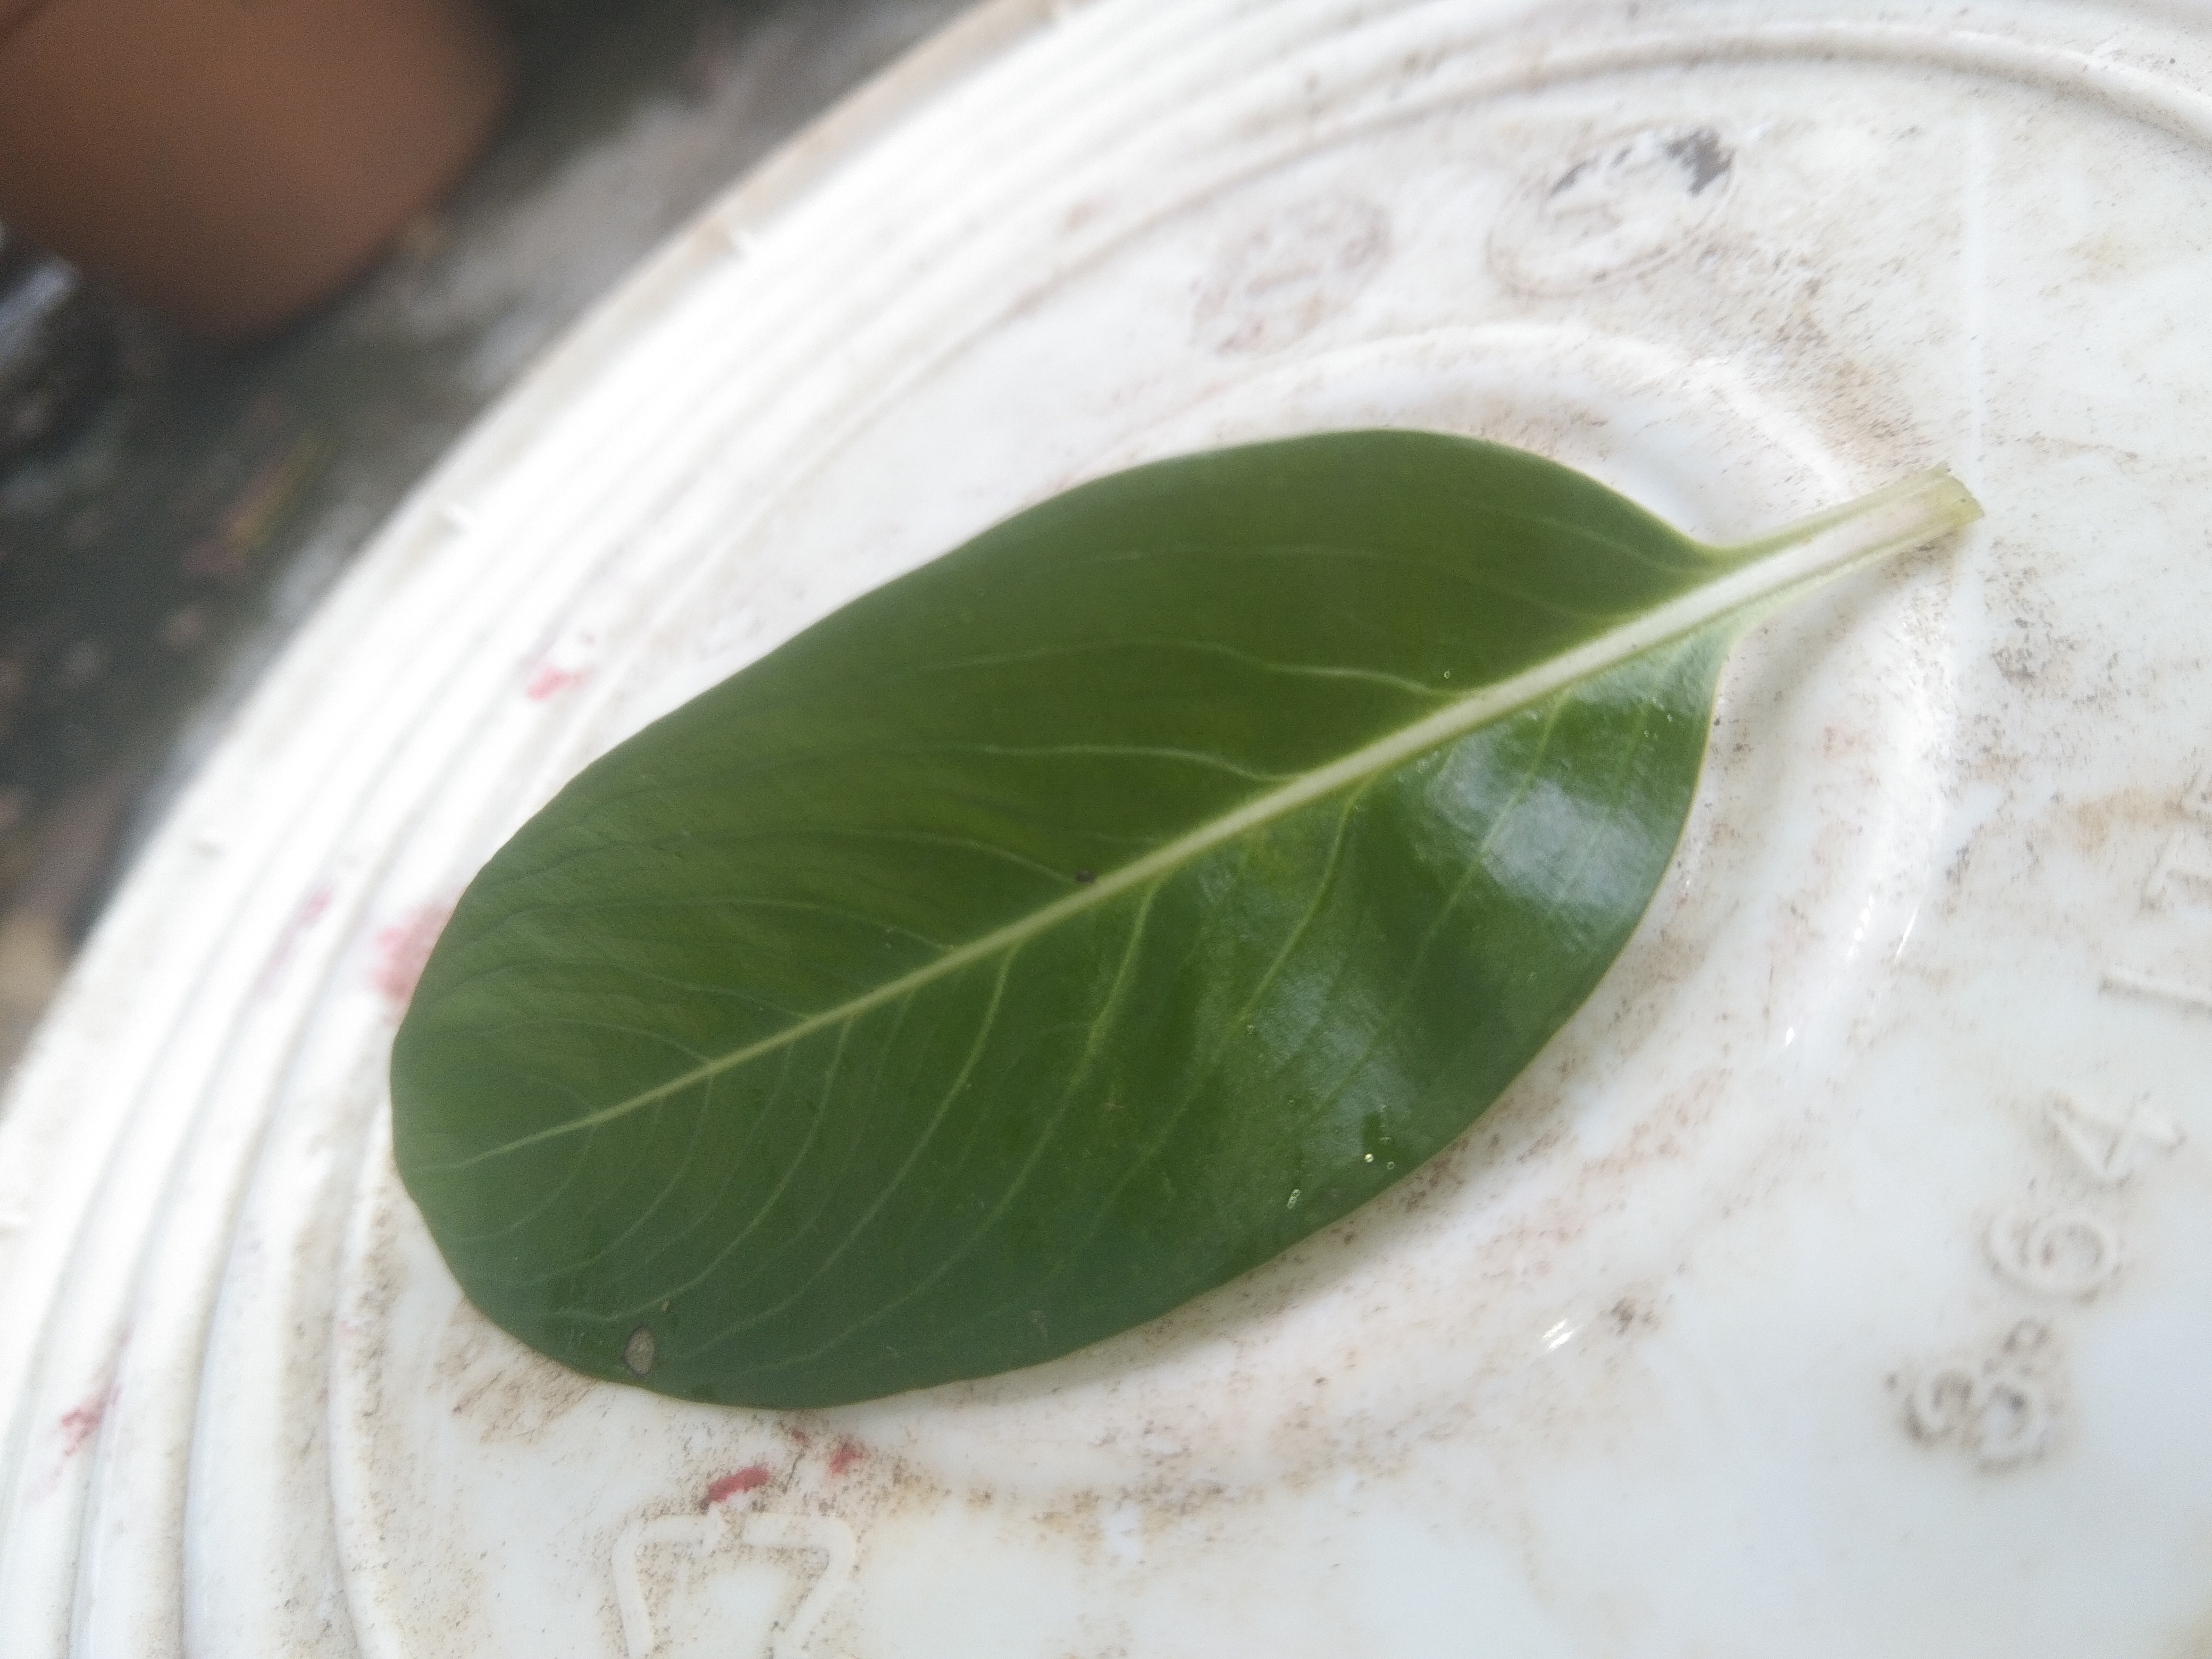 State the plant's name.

rose periwinkle
